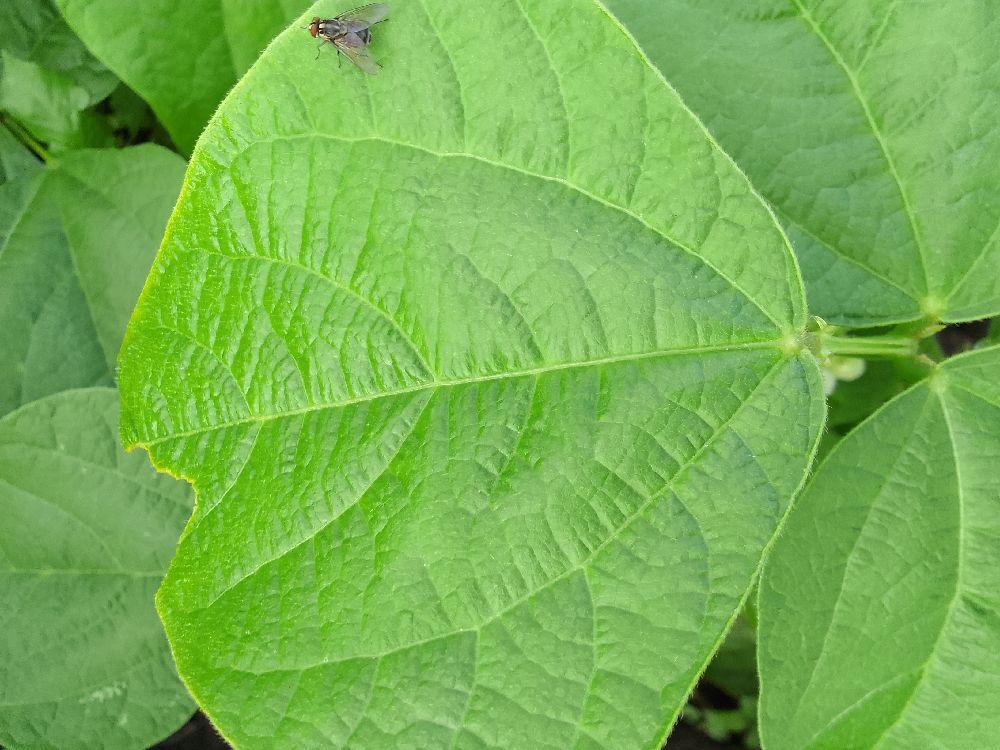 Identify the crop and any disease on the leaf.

common bean, healthy
